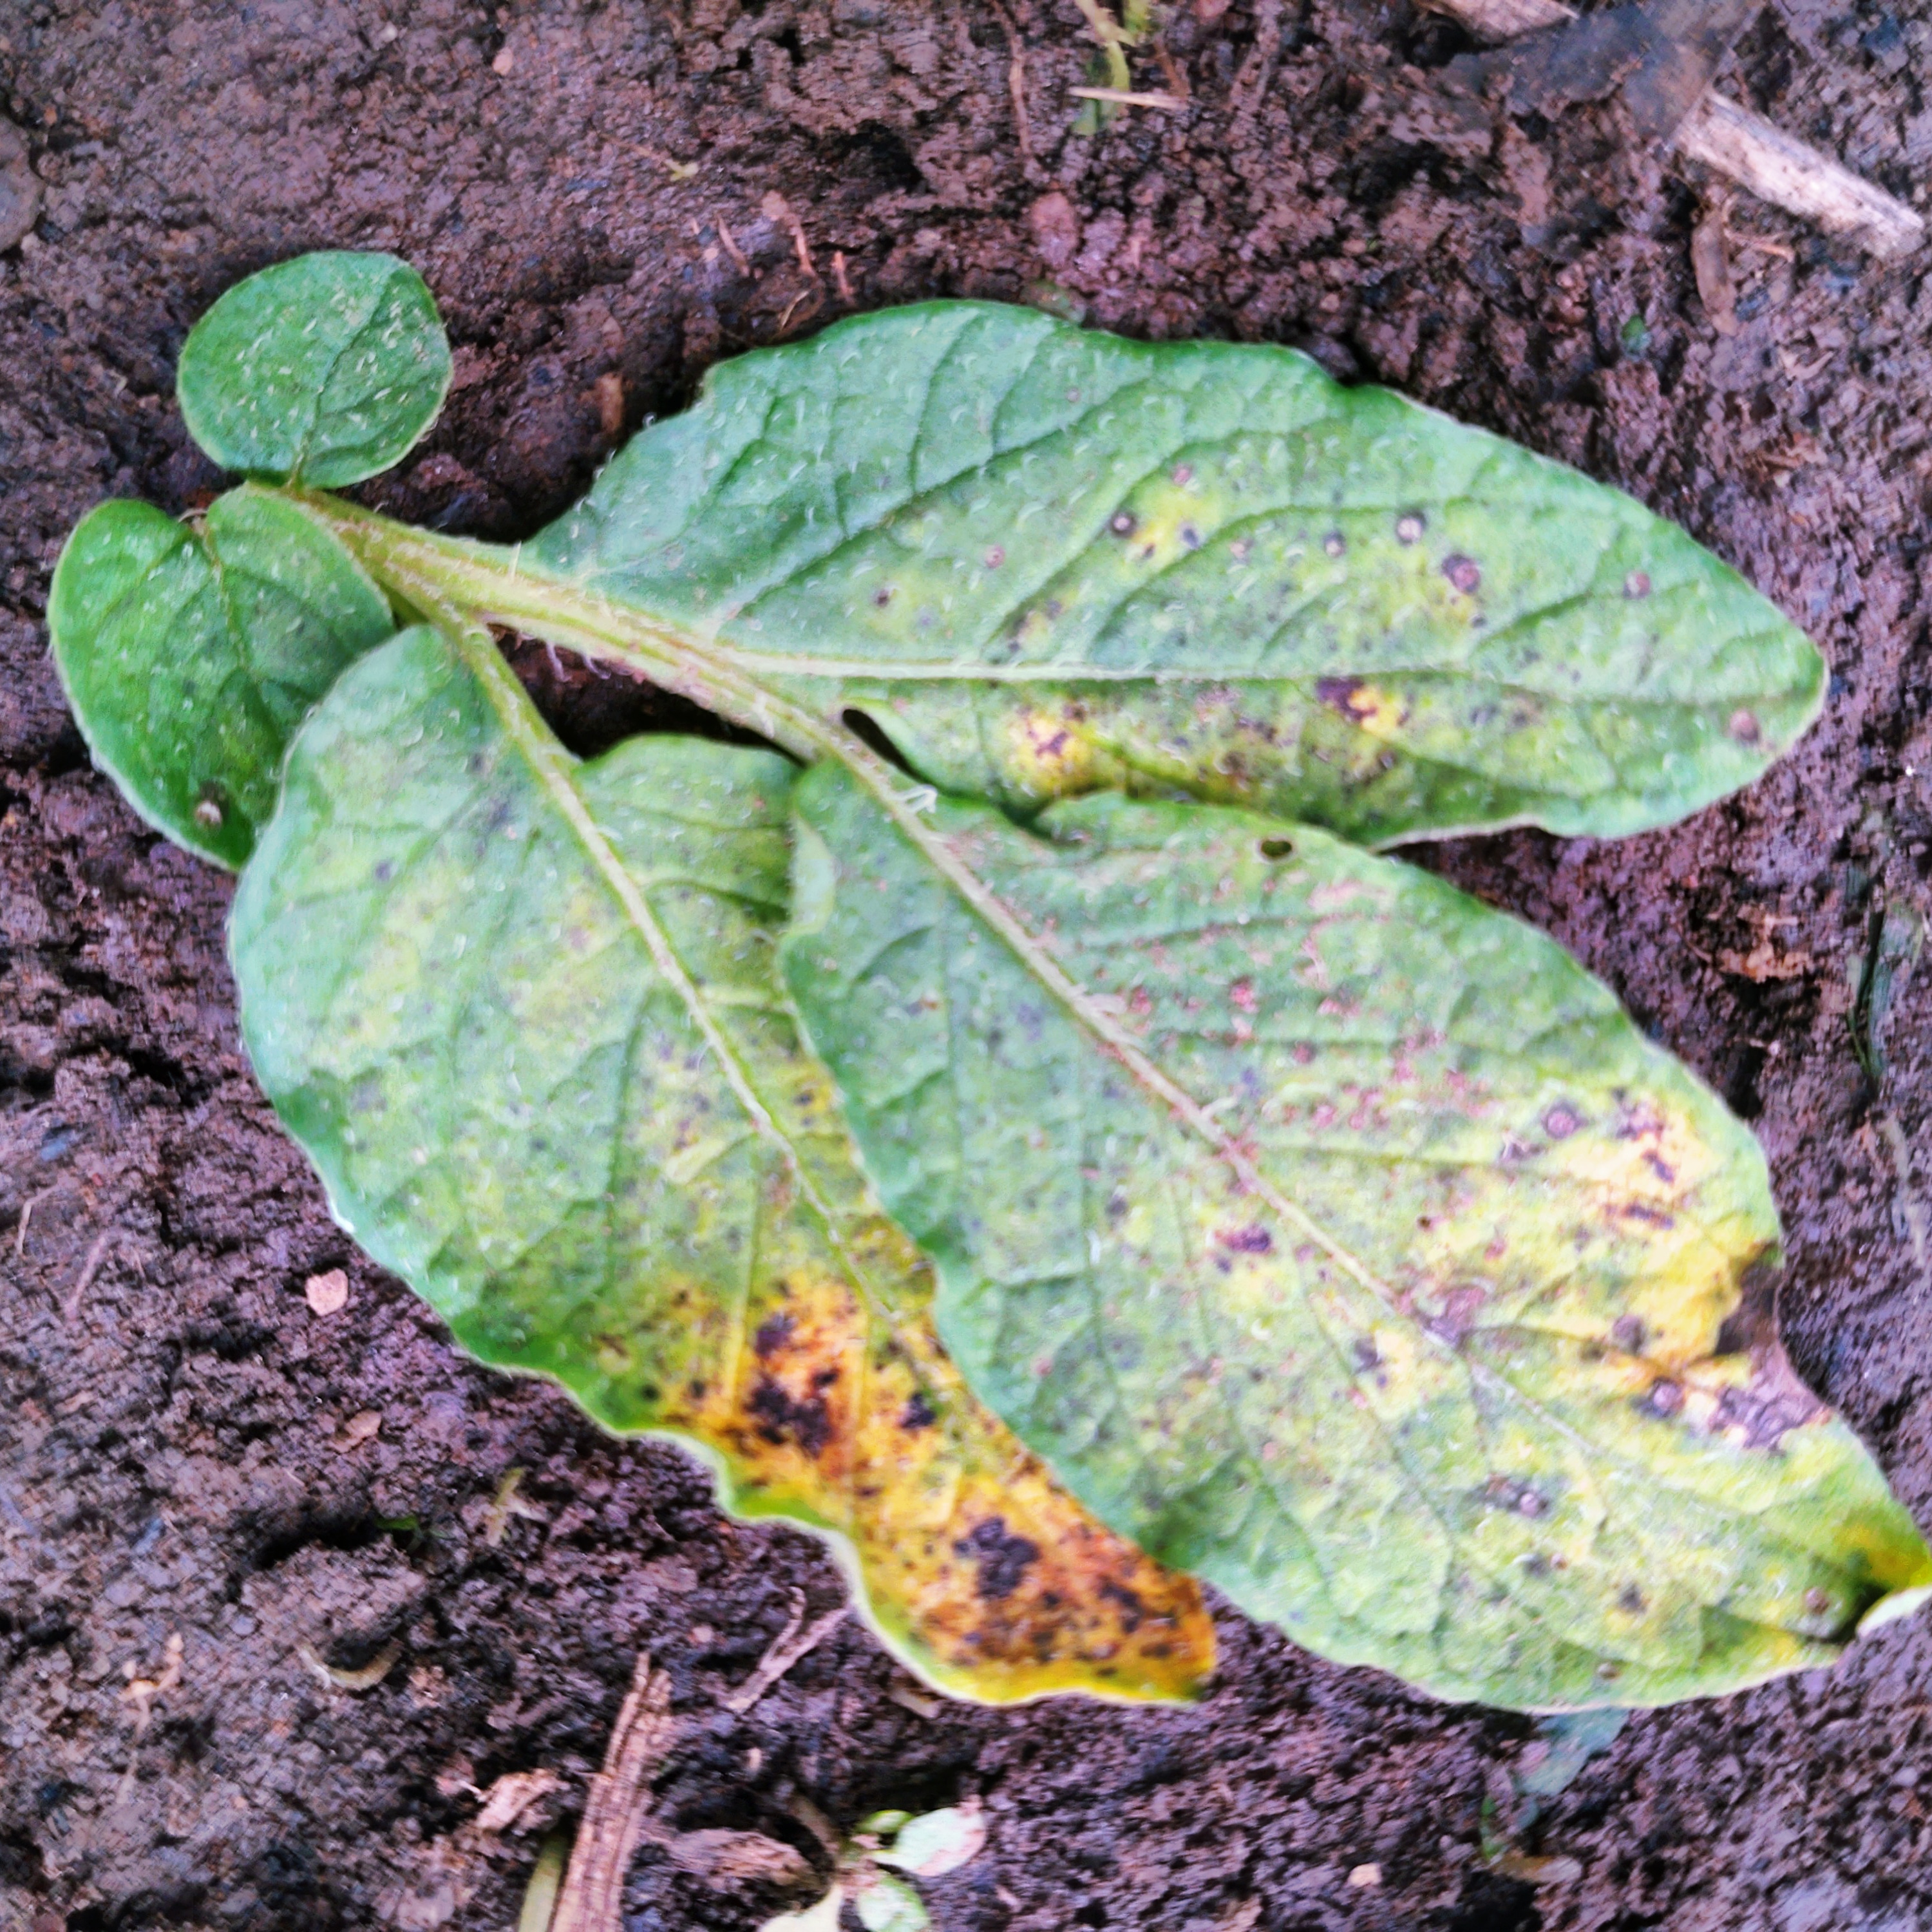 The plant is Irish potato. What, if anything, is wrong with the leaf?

late blight
